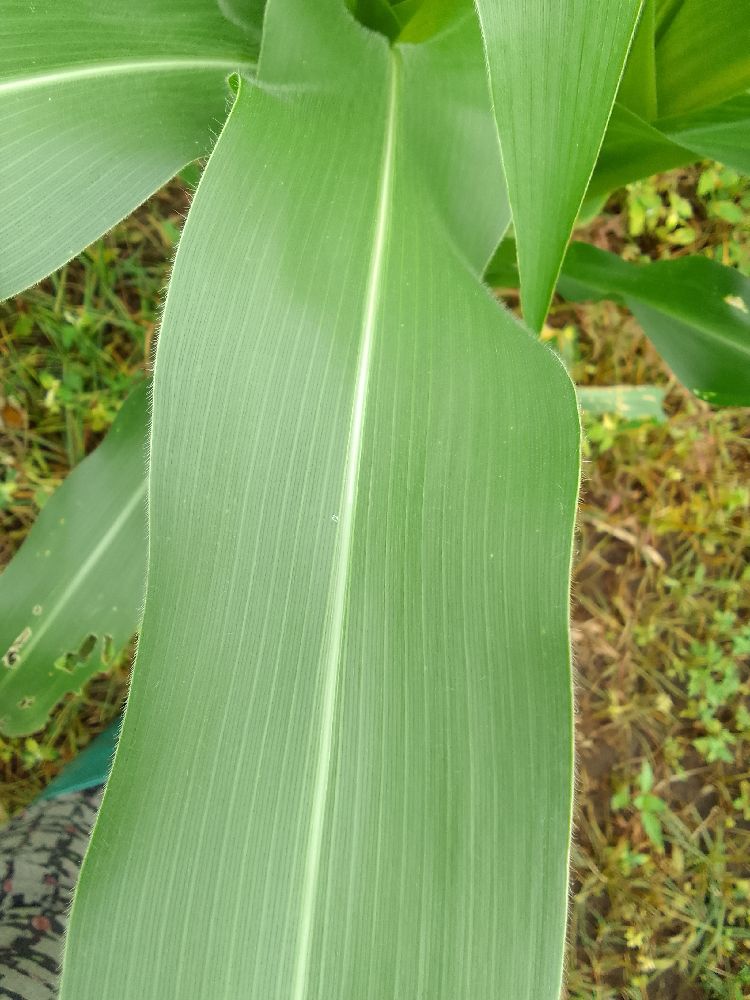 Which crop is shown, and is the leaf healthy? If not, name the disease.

maize, healthy
